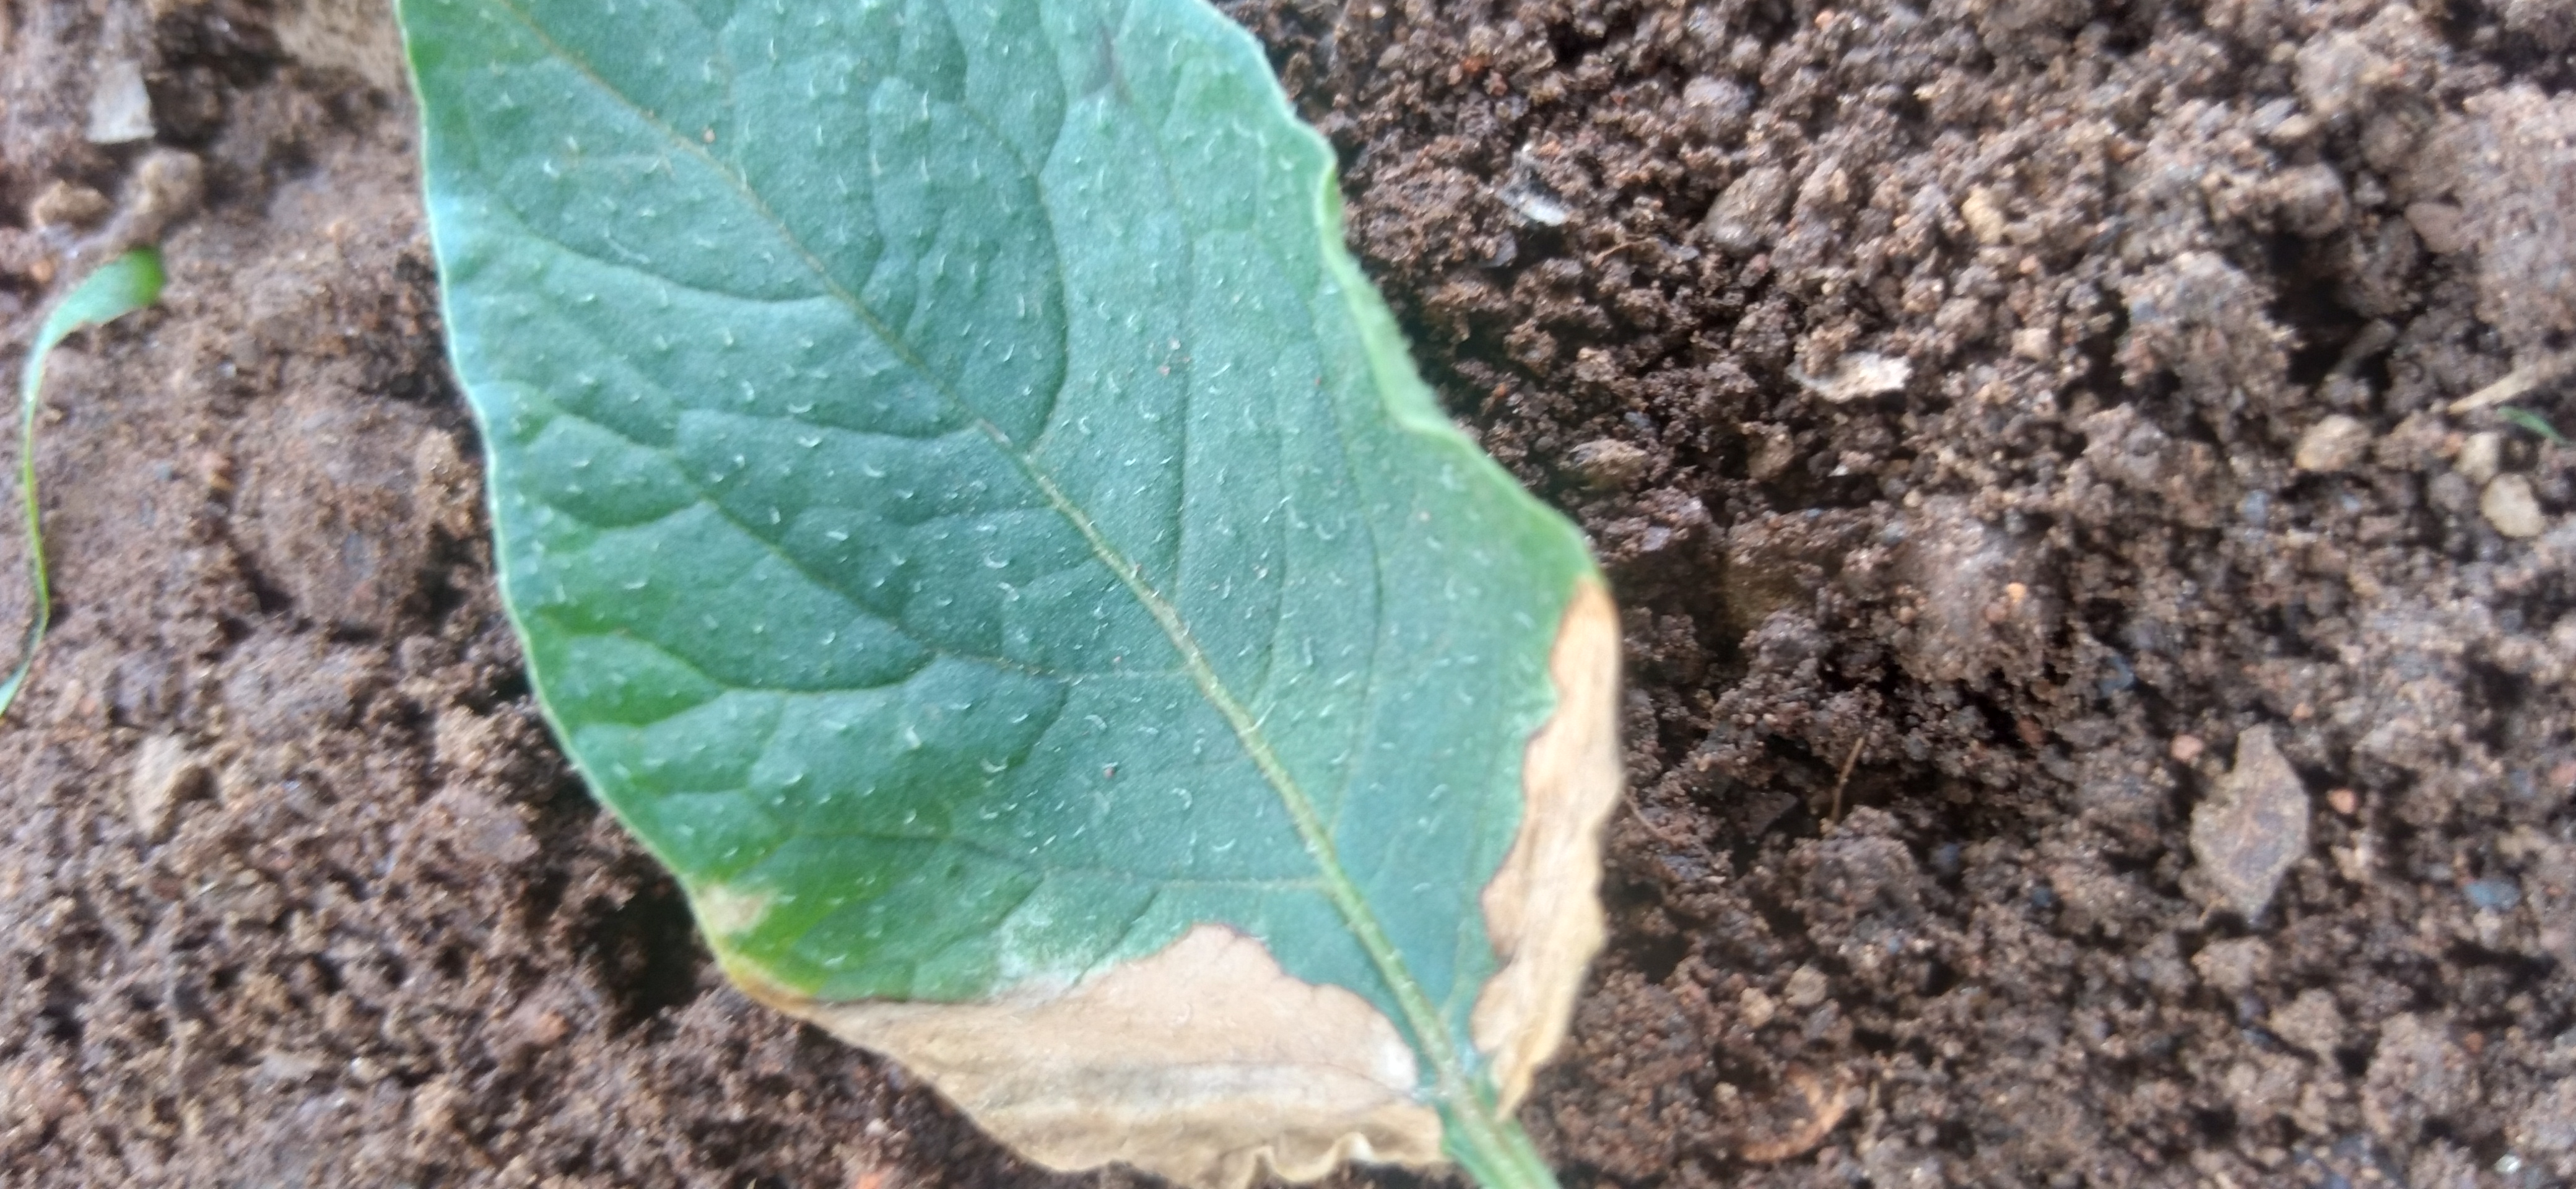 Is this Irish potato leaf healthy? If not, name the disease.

early blight
